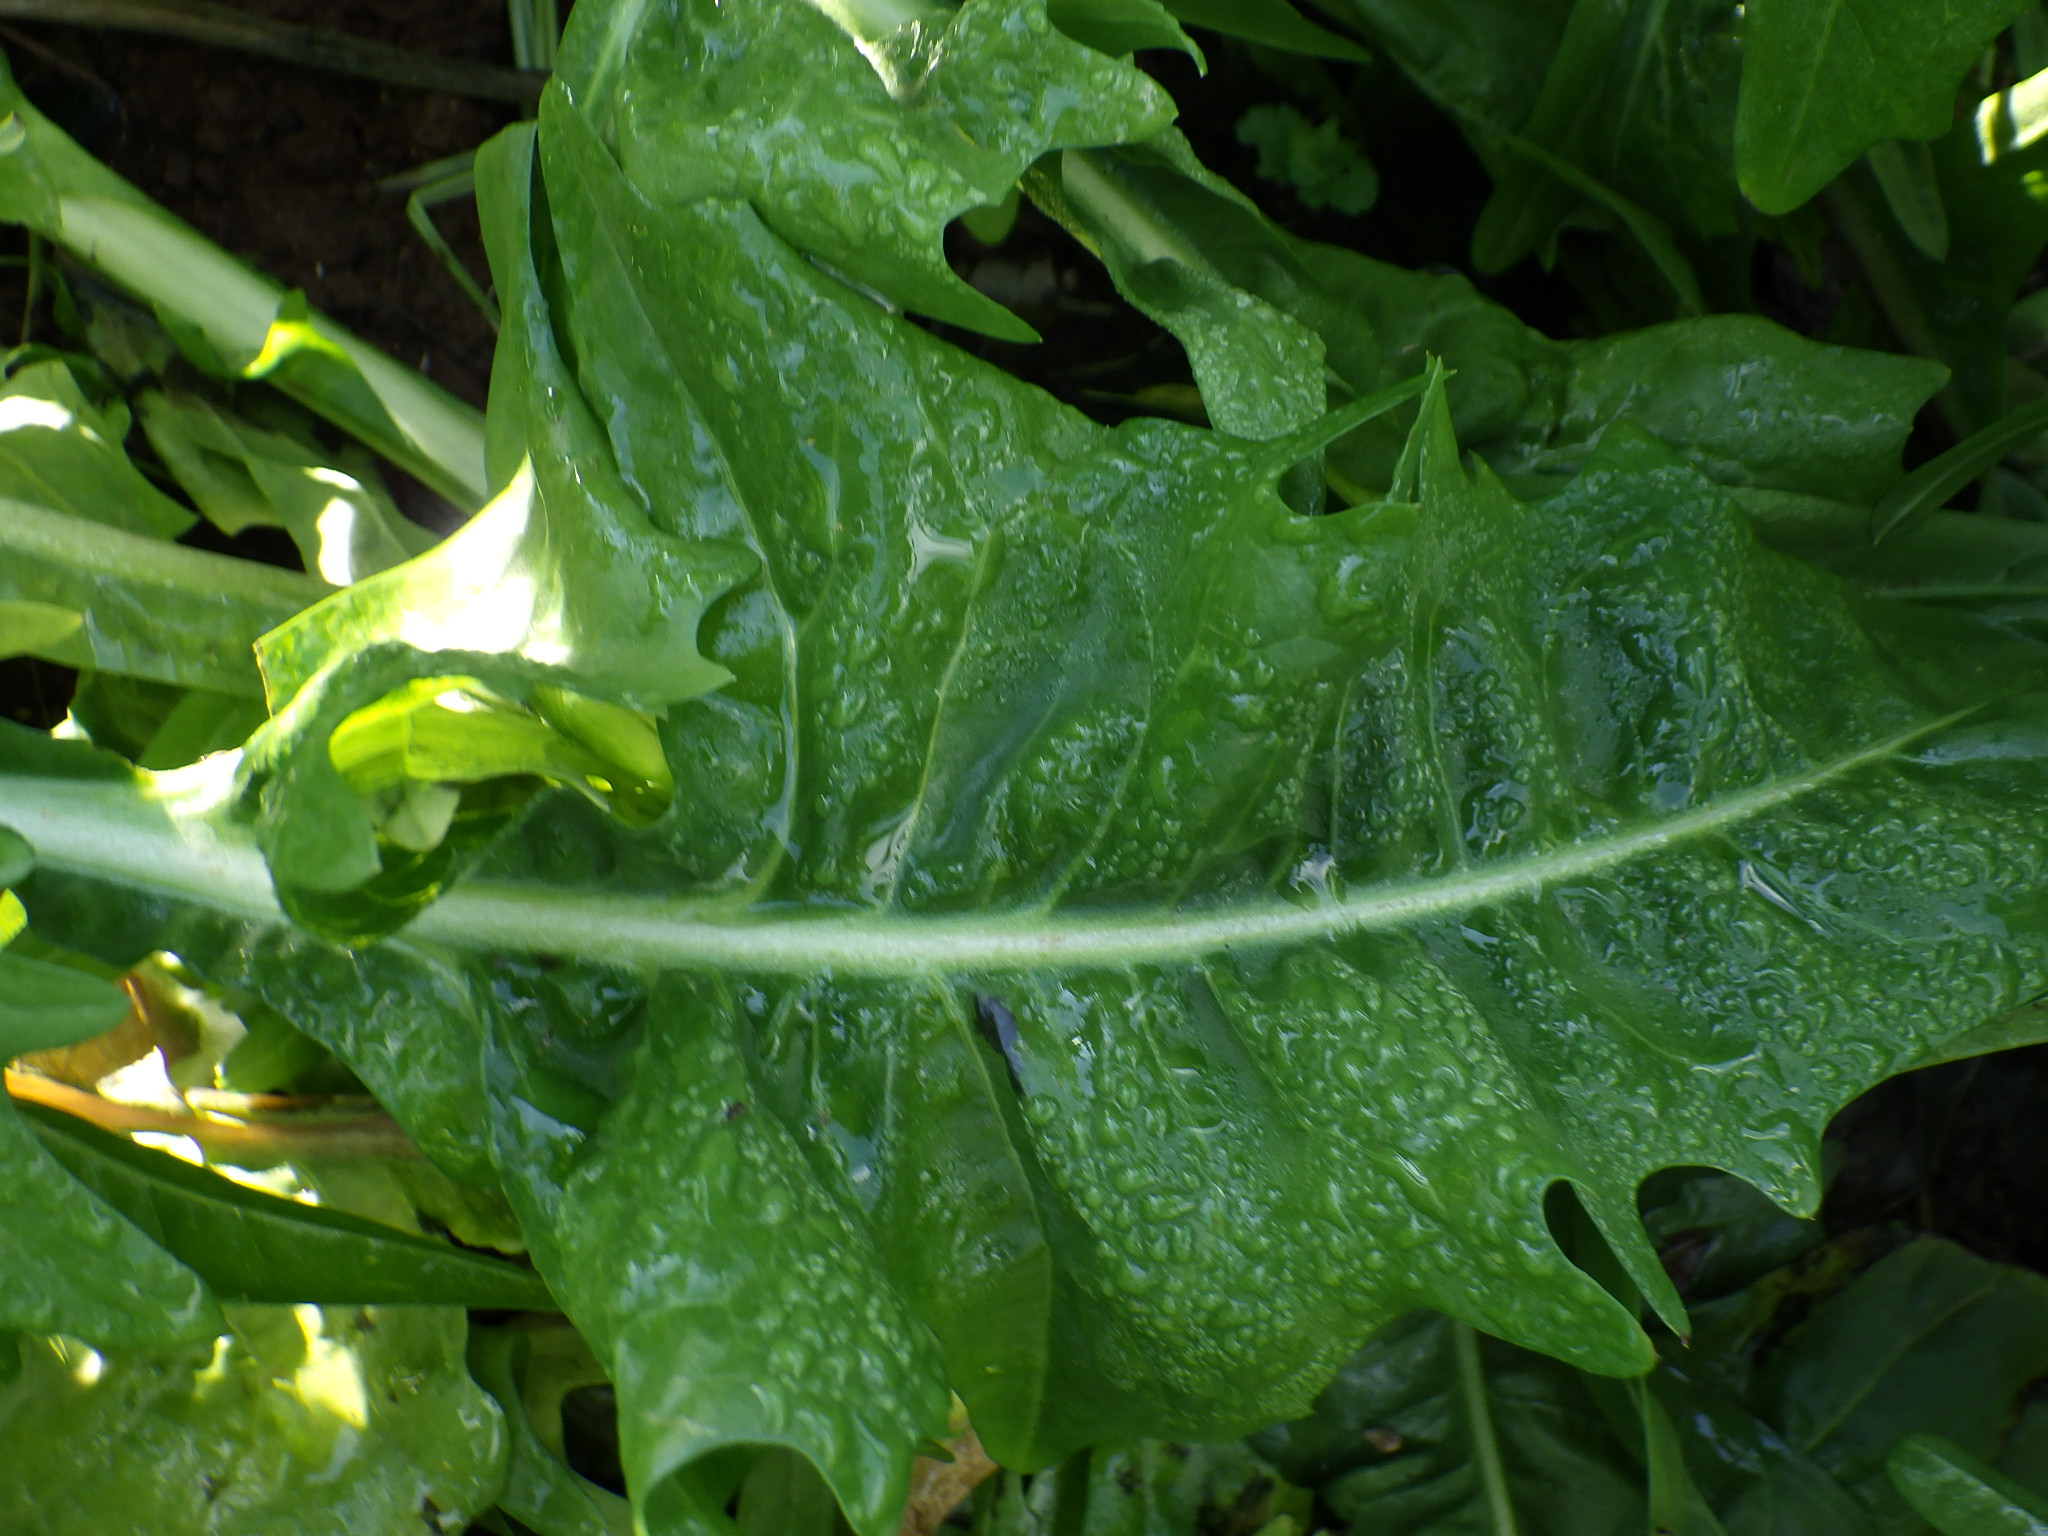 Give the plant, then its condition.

chicory, healthy
